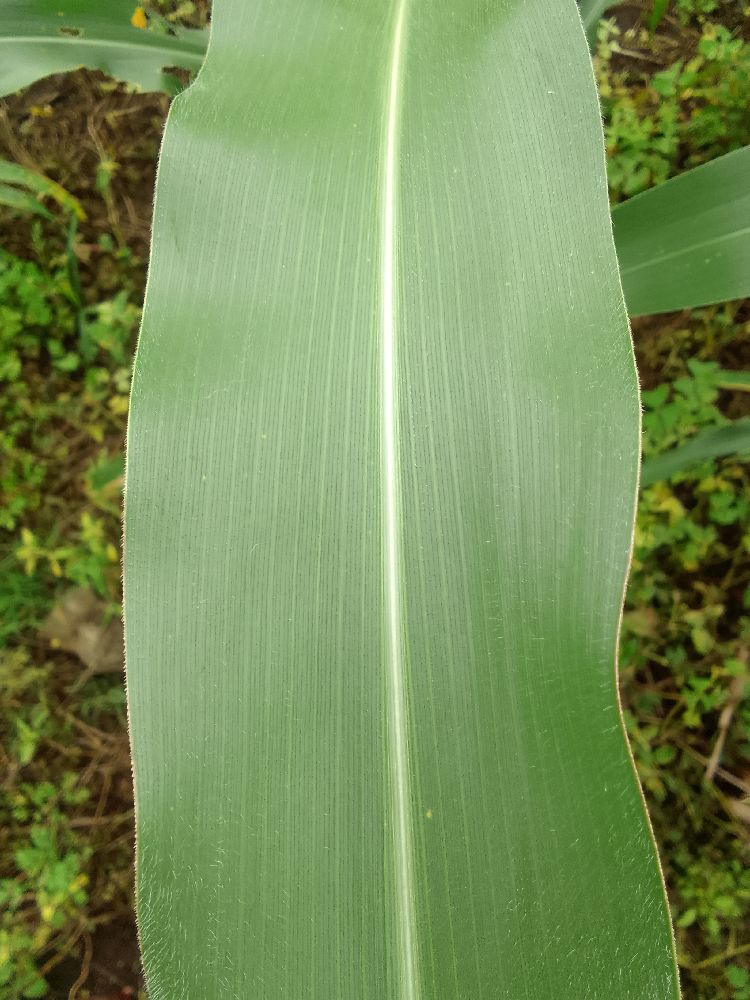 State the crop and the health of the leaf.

maize, healthy
